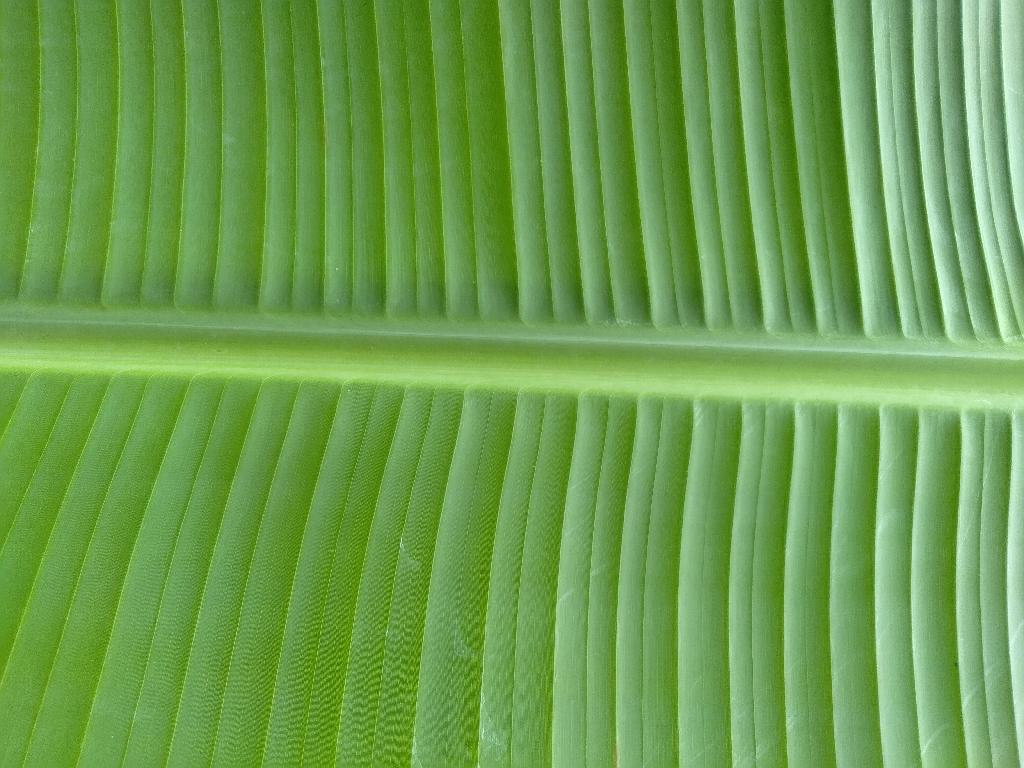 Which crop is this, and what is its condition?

banana, healthy
